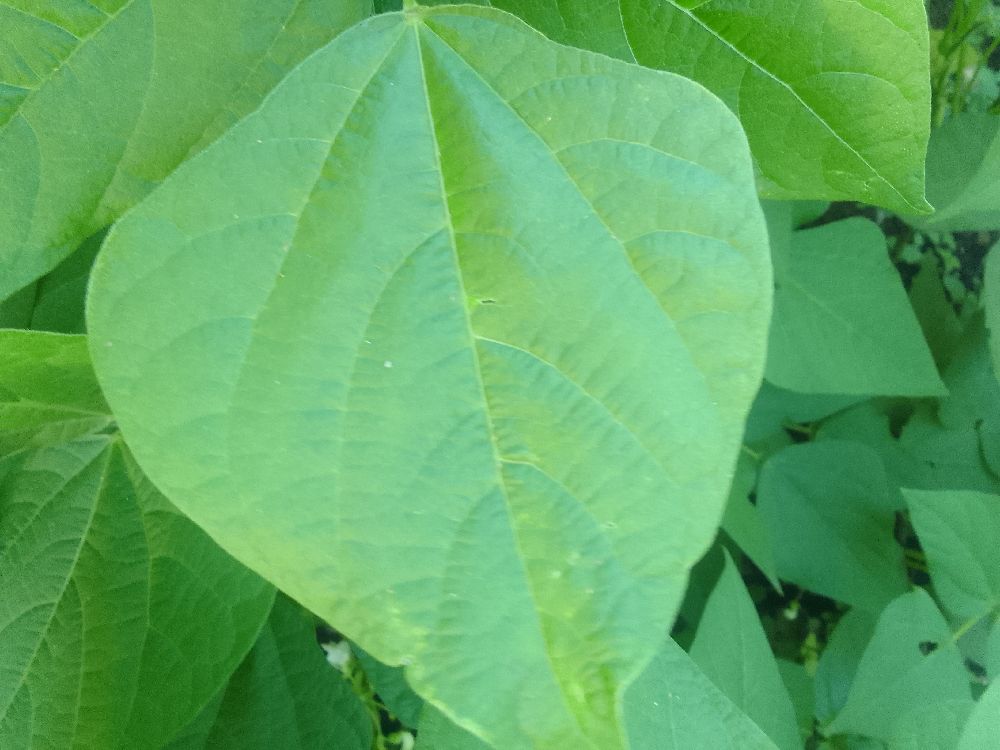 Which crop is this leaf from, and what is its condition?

common bean, healthy
